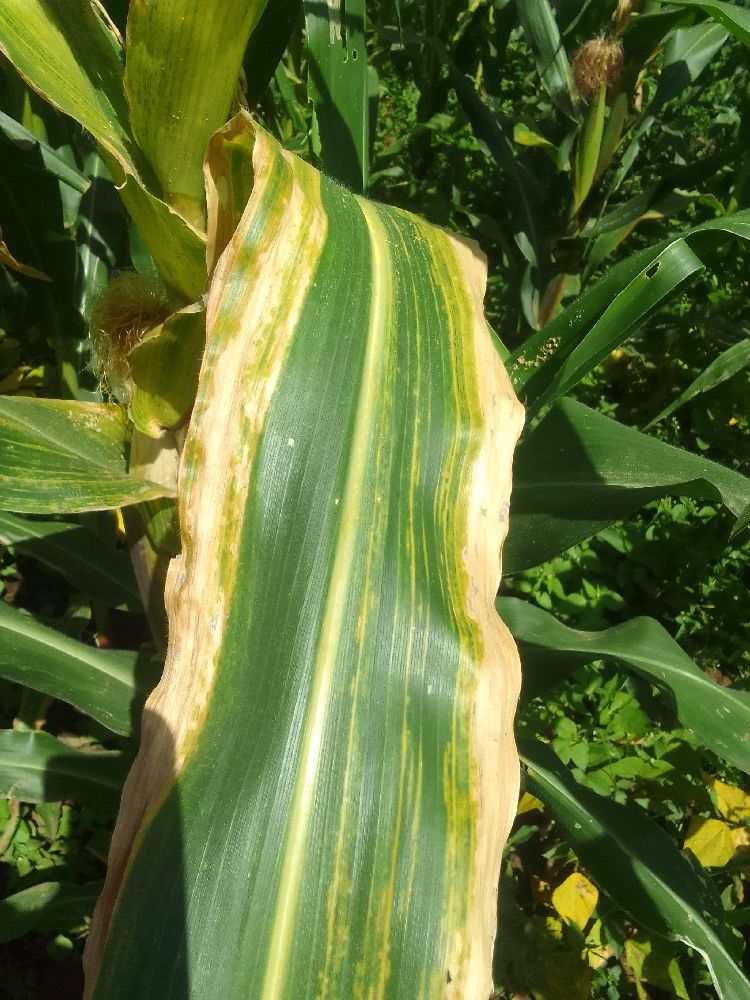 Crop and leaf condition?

maize, maize lethal necrosis
